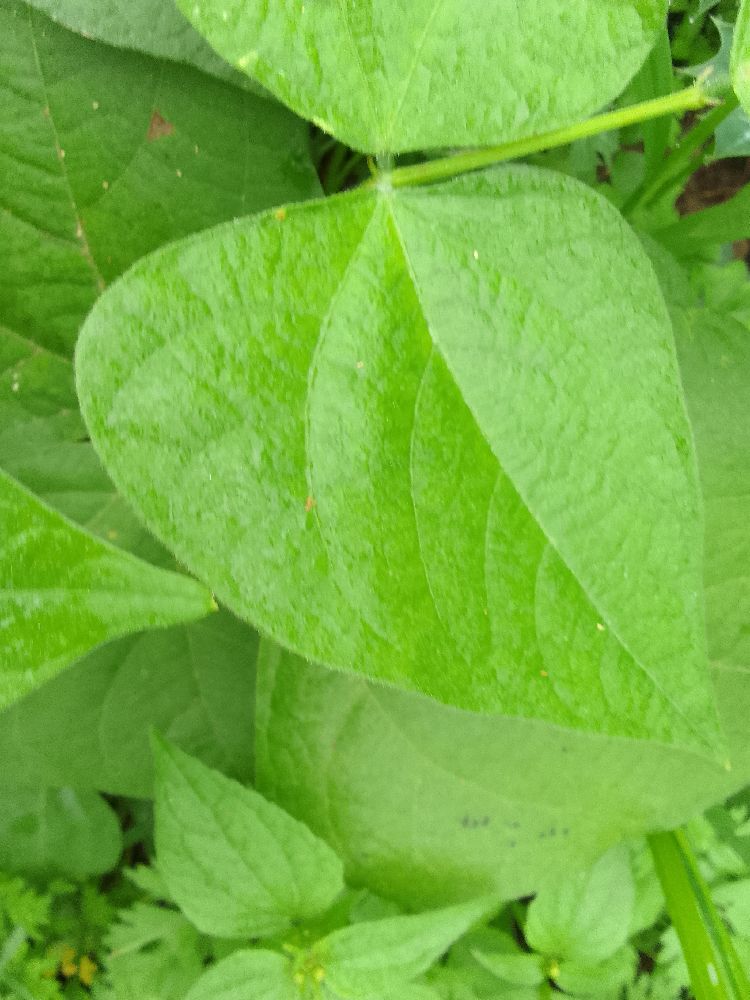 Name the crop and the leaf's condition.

common bean, healthy
